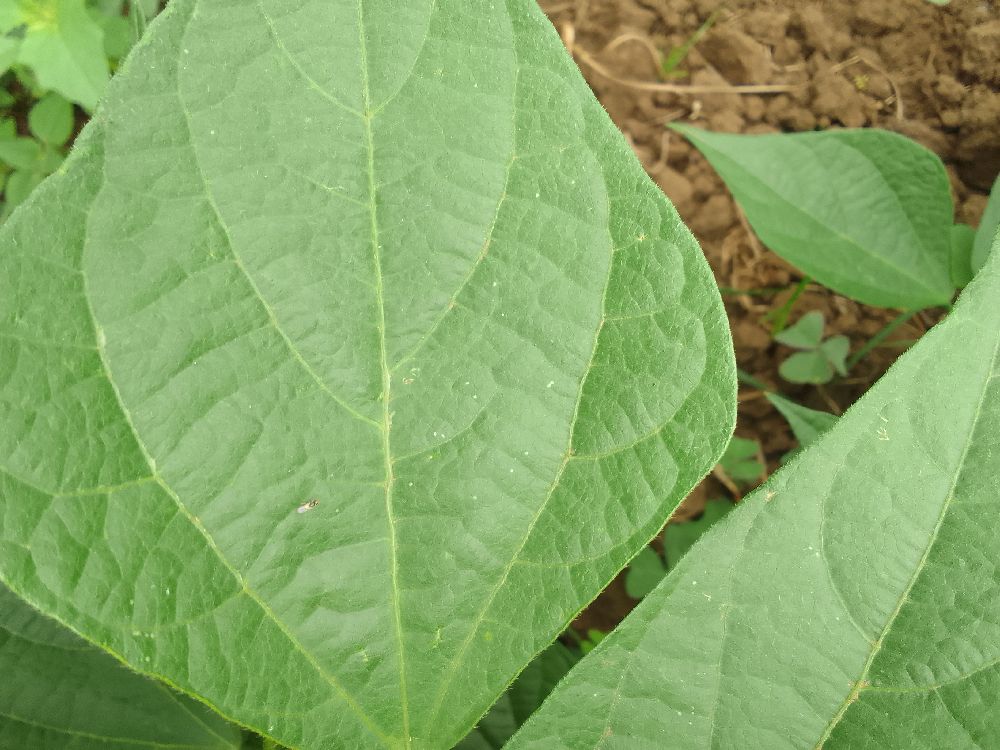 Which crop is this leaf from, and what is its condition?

common bean, healthy
